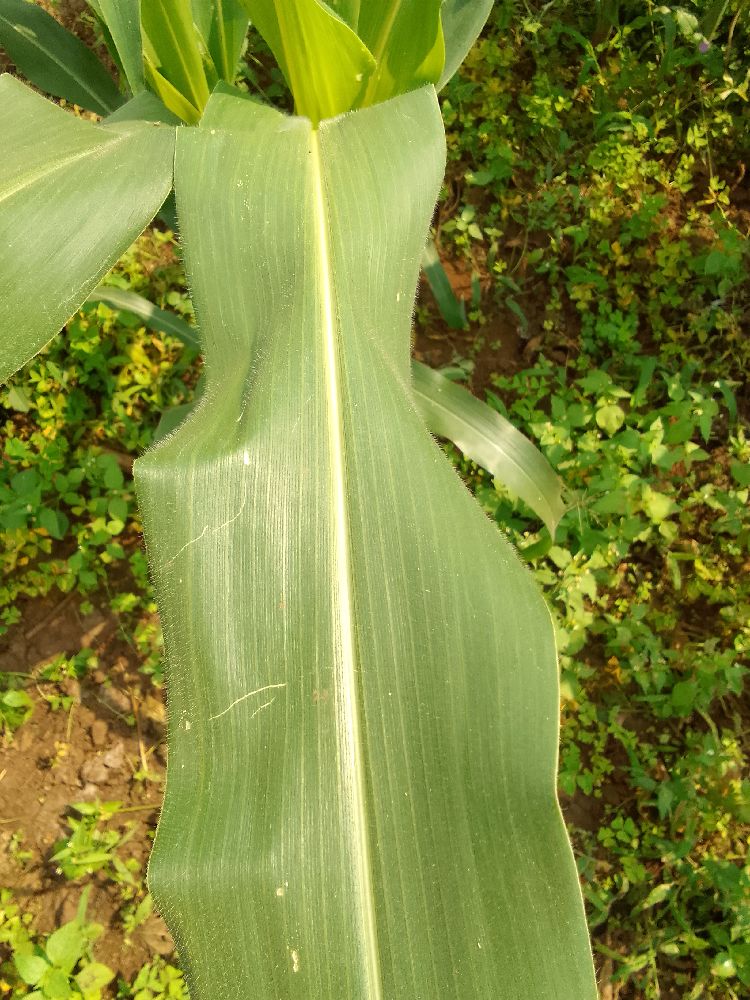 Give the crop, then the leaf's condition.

maize, healthy
